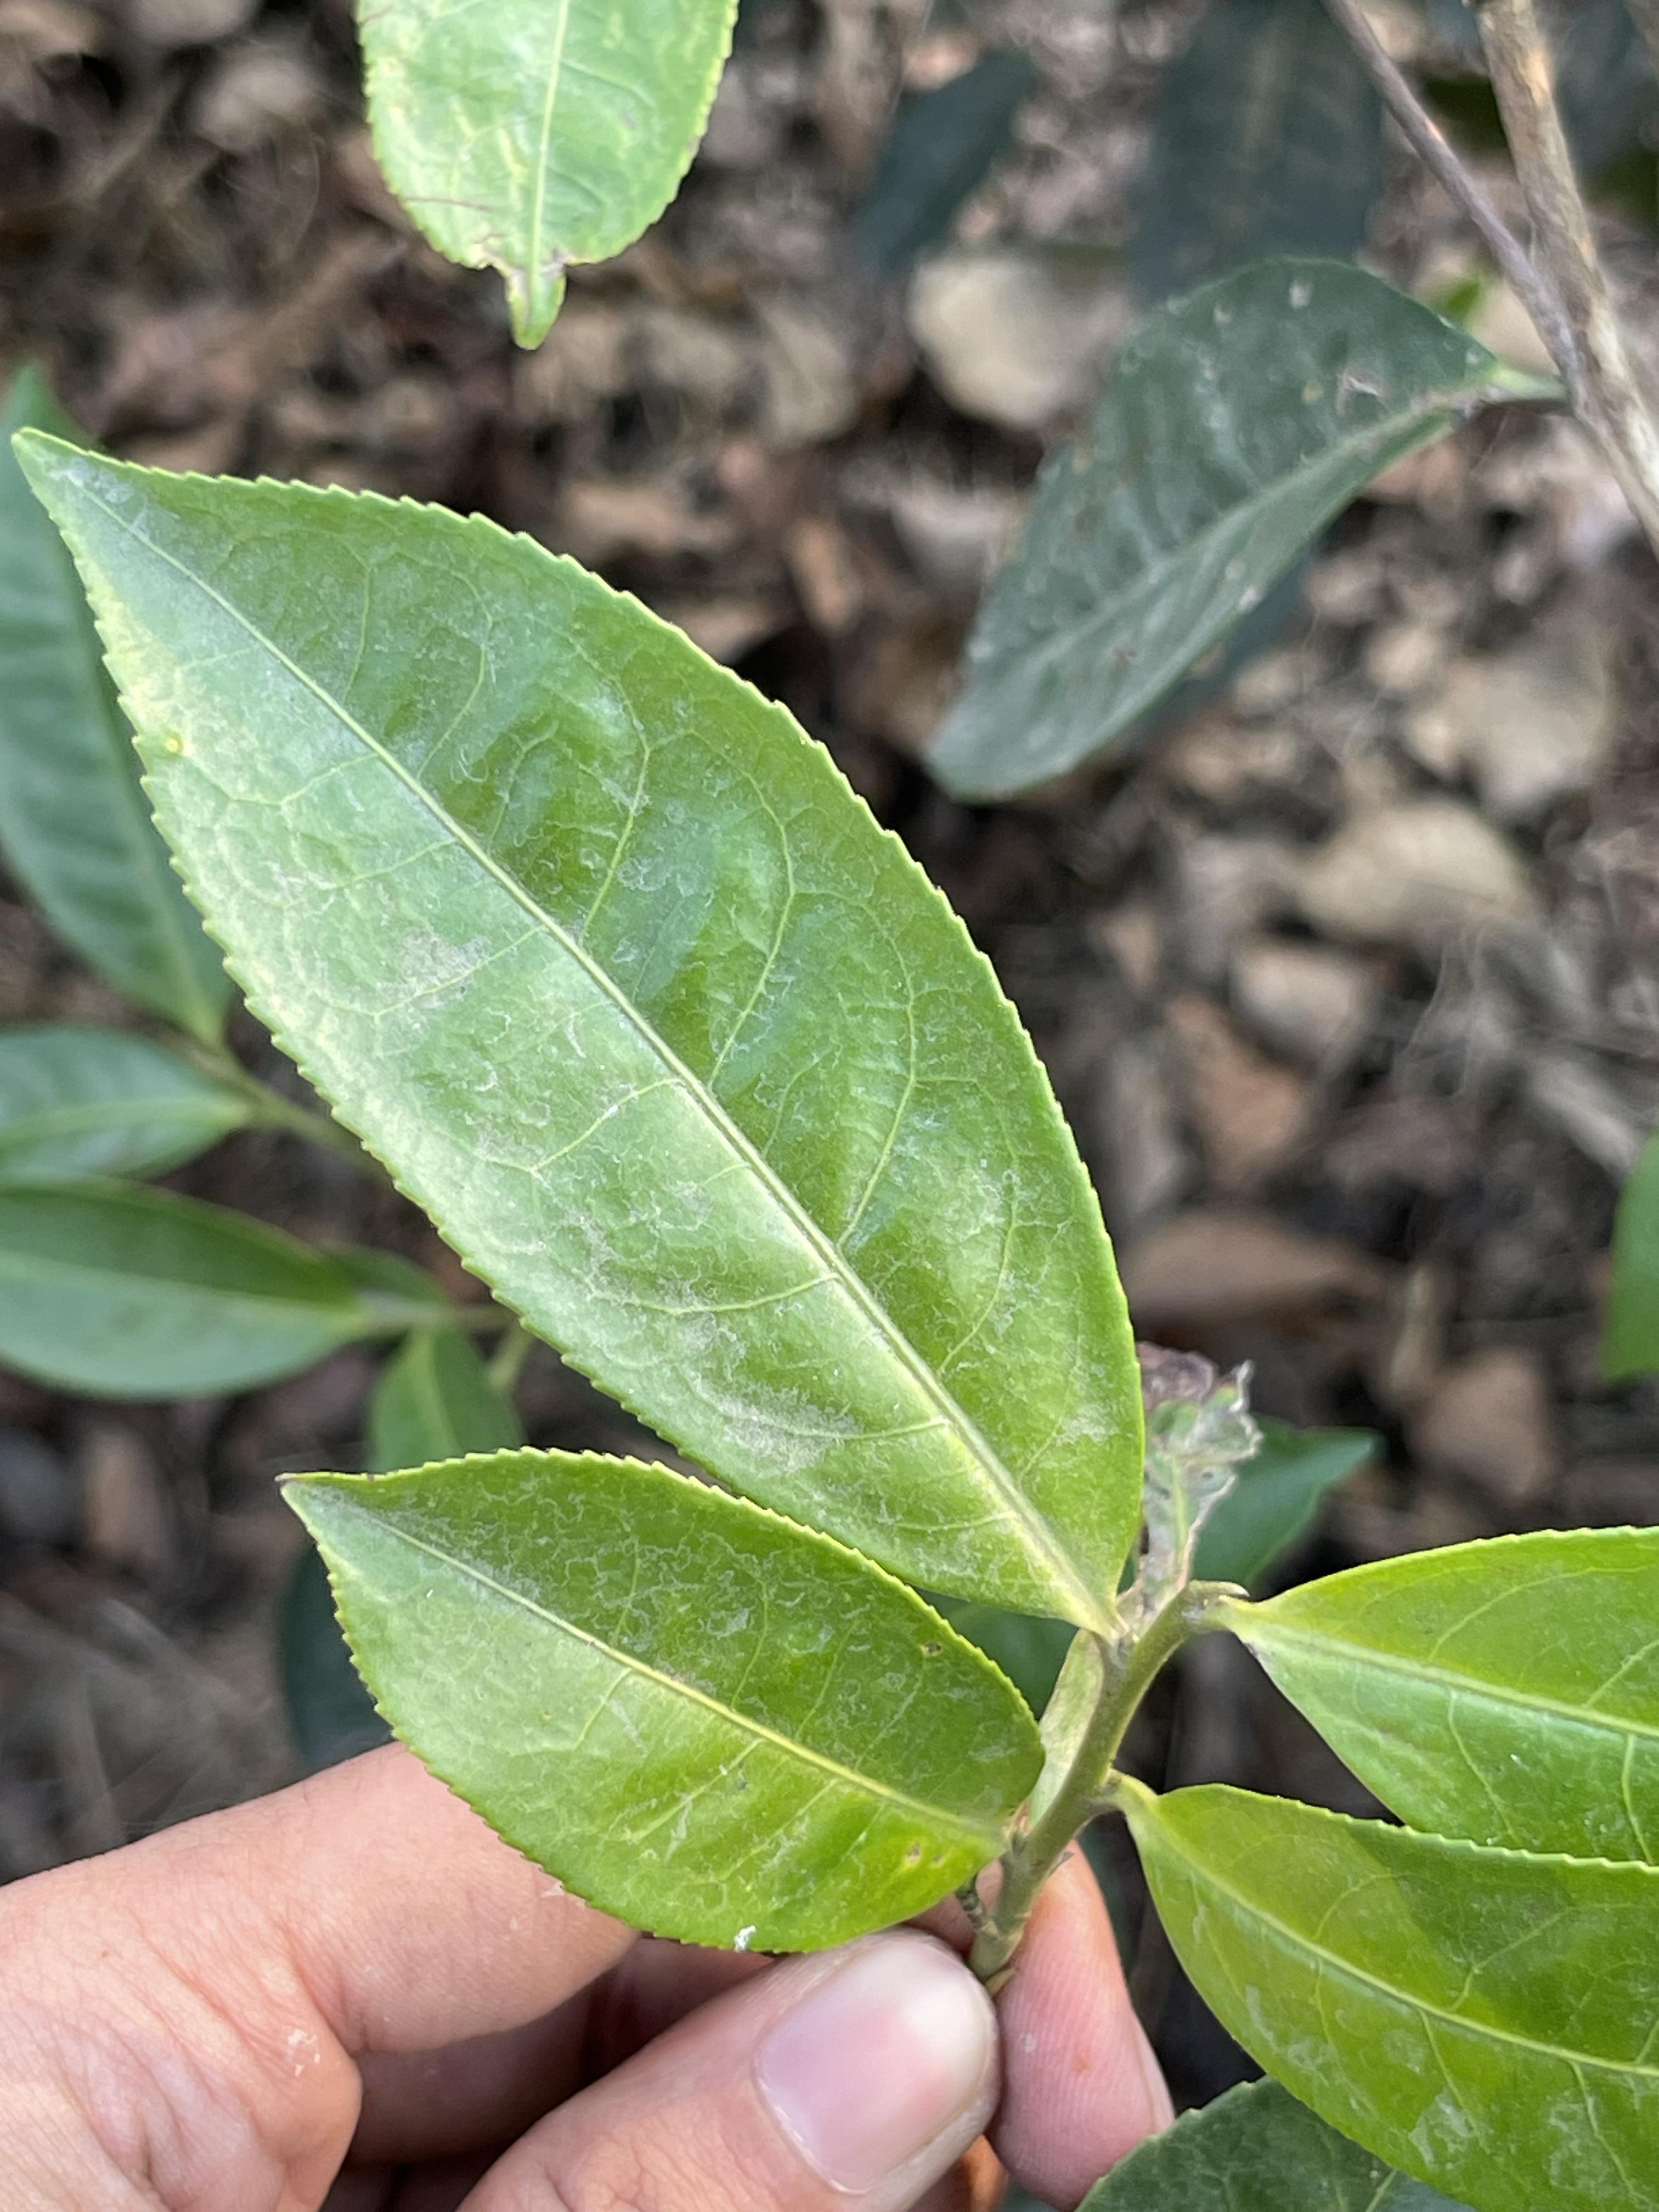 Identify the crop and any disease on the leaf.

tea, healthy leaf
